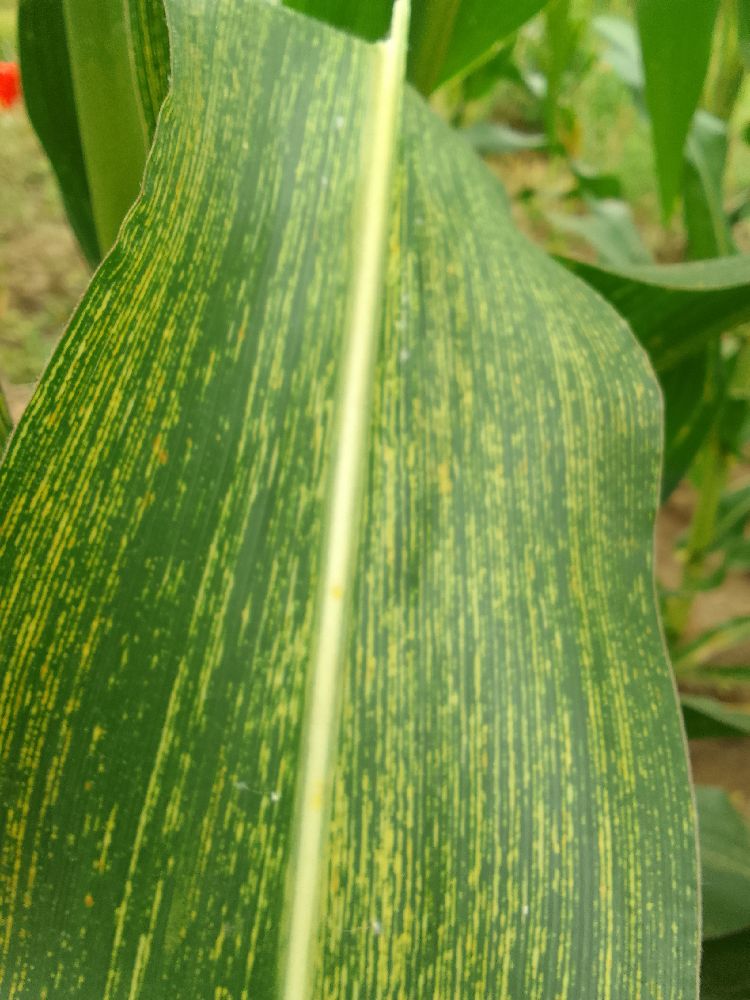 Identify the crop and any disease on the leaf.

maize, maize streak virus
